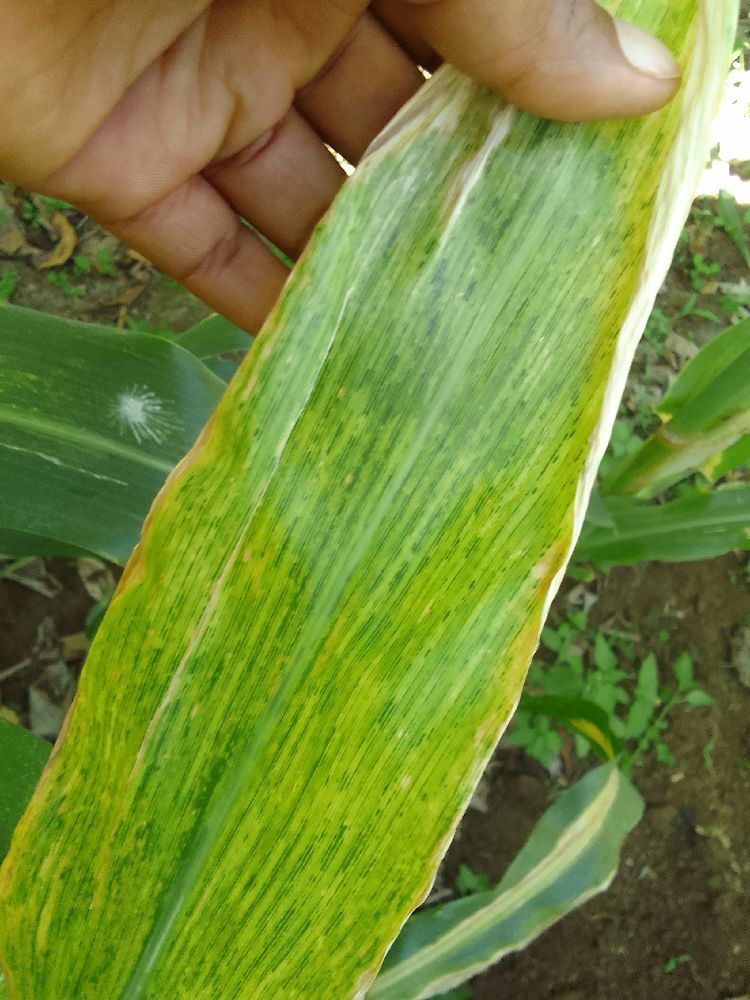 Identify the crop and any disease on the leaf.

maize, maize lethal necrosis
